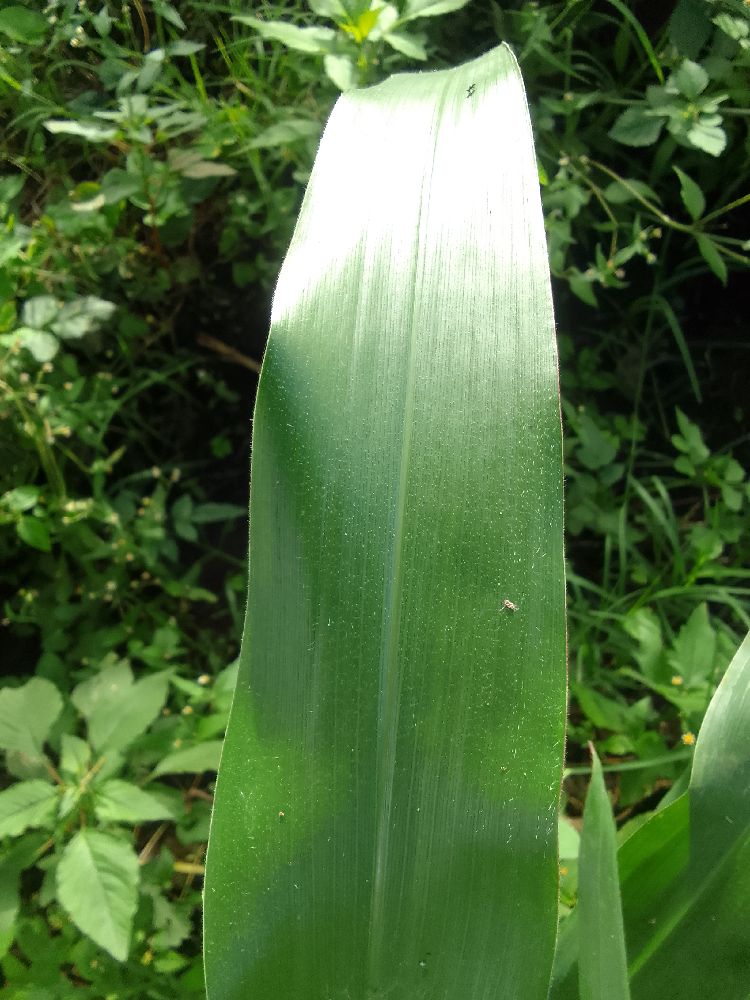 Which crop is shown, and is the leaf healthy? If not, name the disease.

maize, healthy
